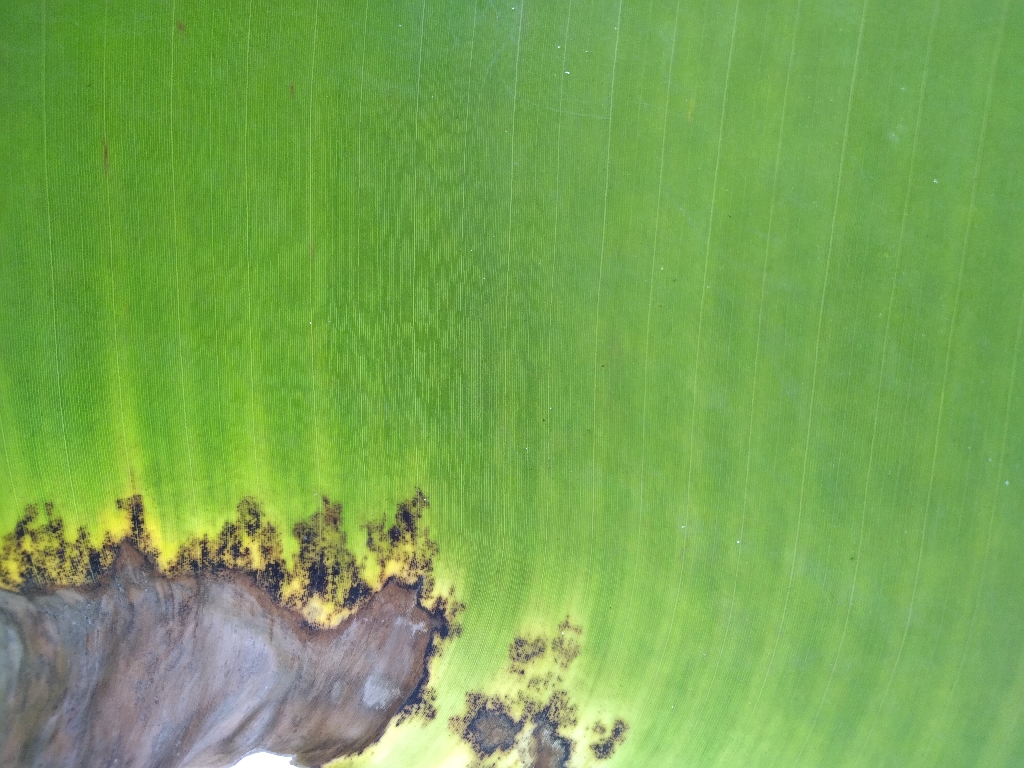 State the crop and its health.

banana, black sigatoka
